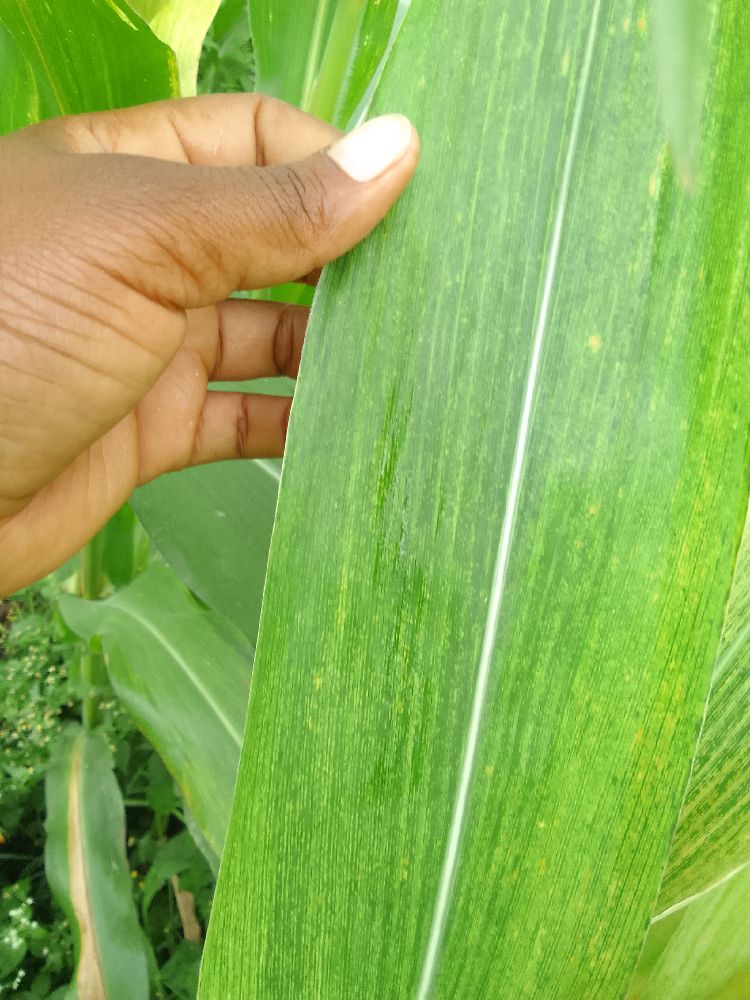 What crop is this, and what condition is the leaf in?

maize, maize lethal necrosis
